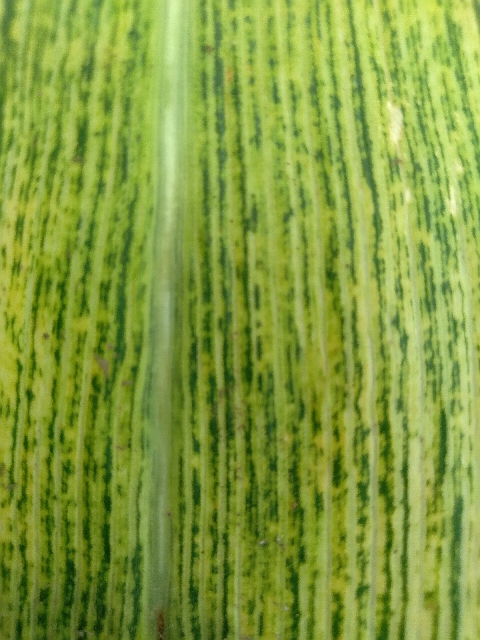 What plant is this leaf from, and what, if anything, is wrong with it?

maize, maize streak virus
